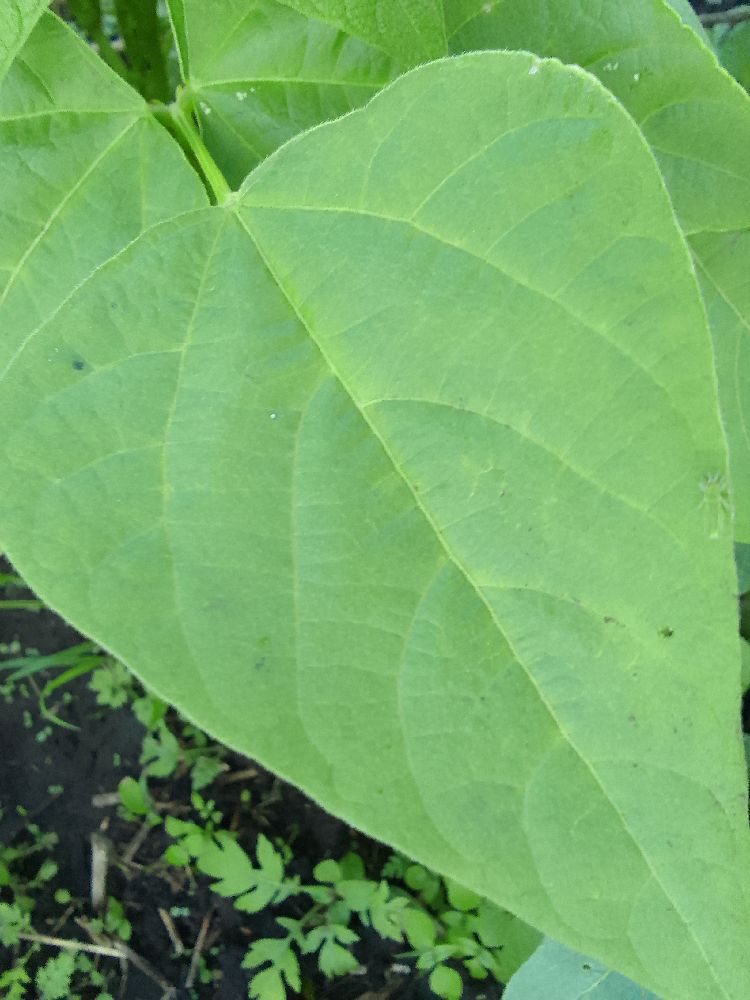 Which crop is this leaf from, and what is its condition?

common bean, healthy
